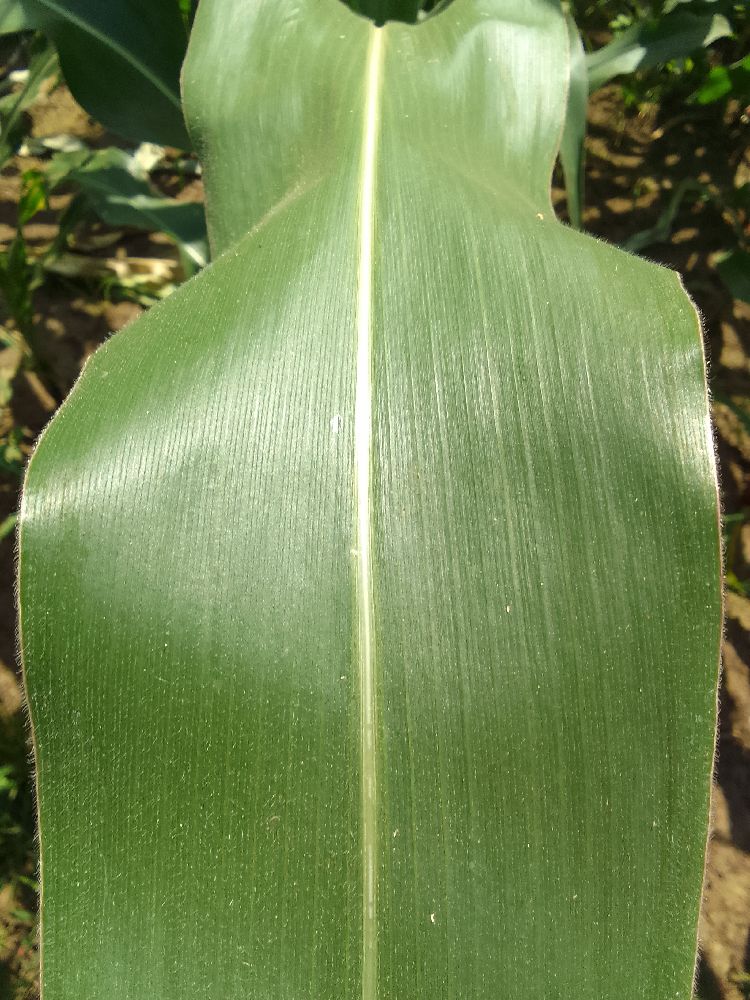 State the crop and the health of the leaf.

maize, healthy
